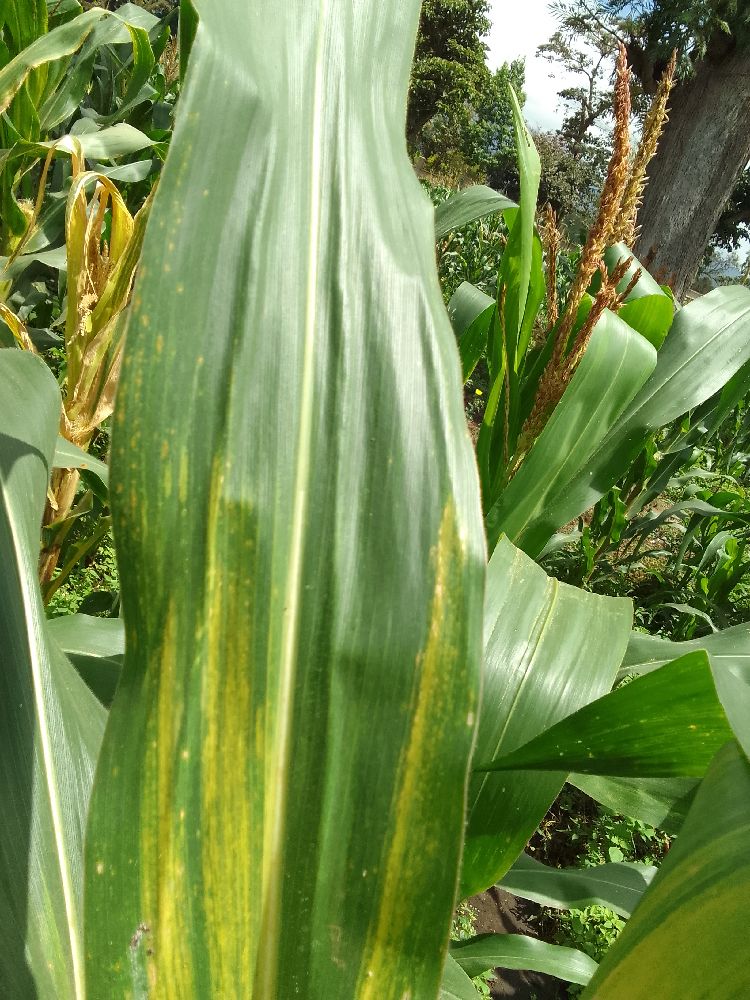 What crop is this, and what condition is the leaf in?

maize, maize lethal necrosis
